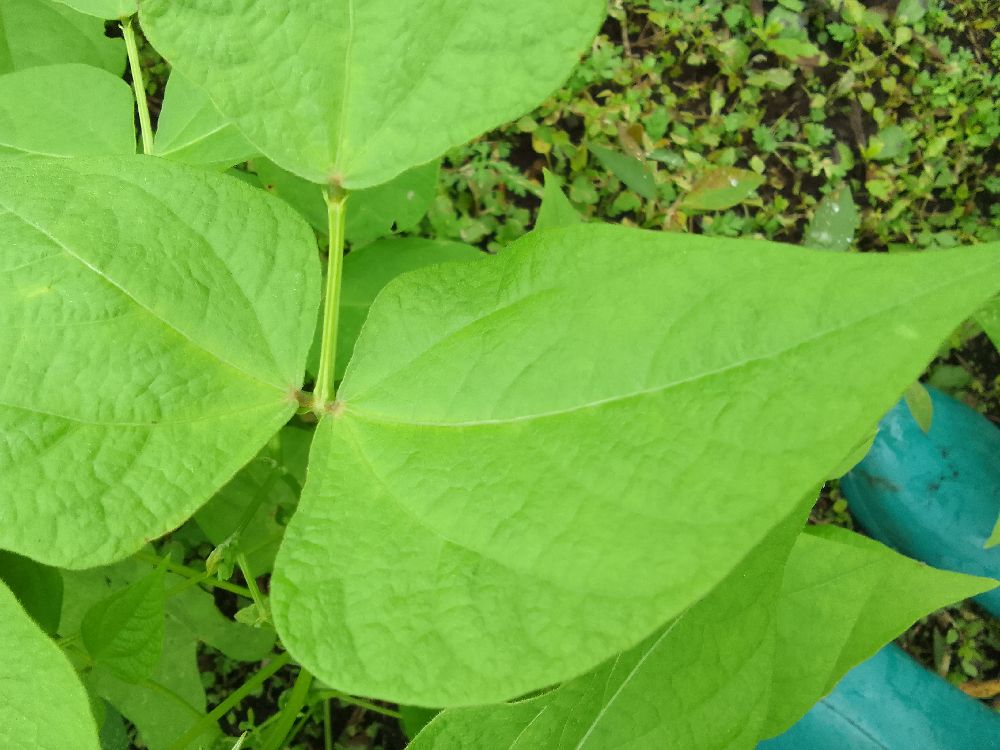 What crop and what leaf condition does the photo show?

common bean, healthy
